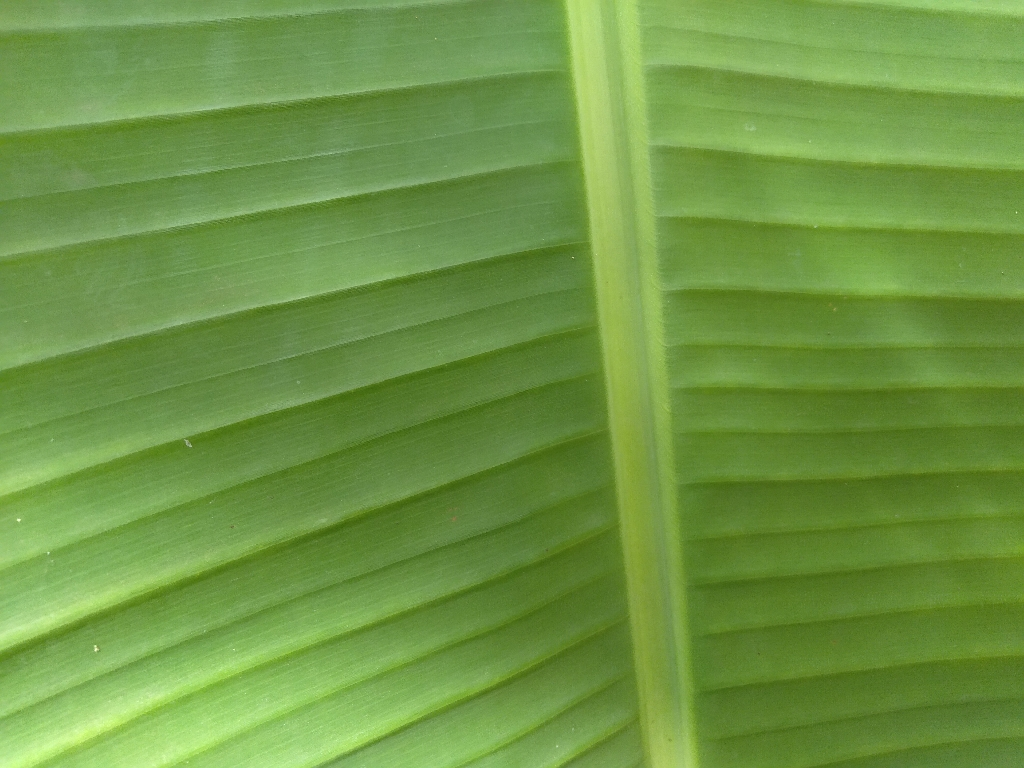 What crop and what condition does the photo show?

banana, healthy
